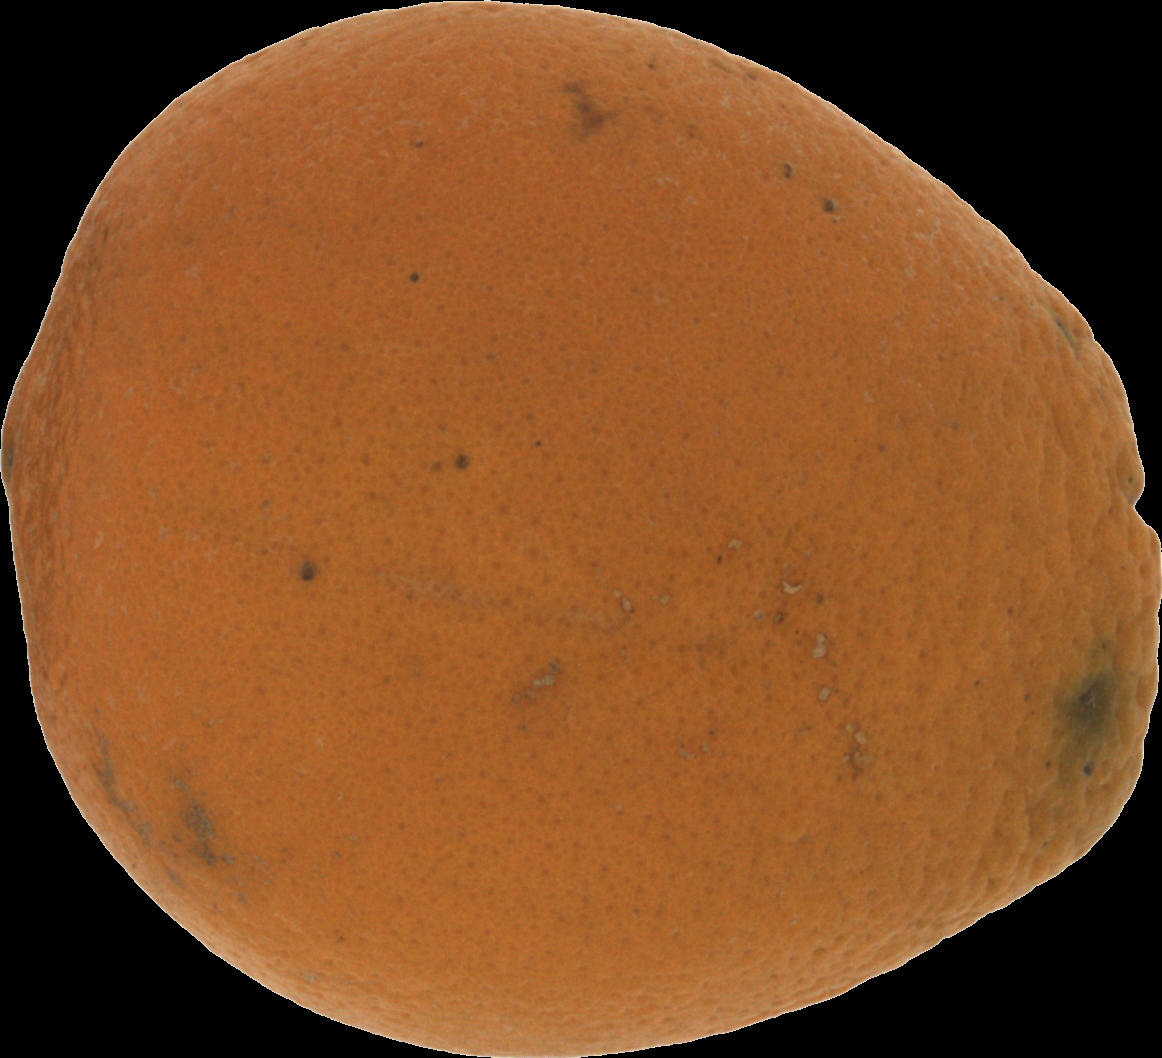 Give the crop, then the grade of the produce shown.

orange, bad
